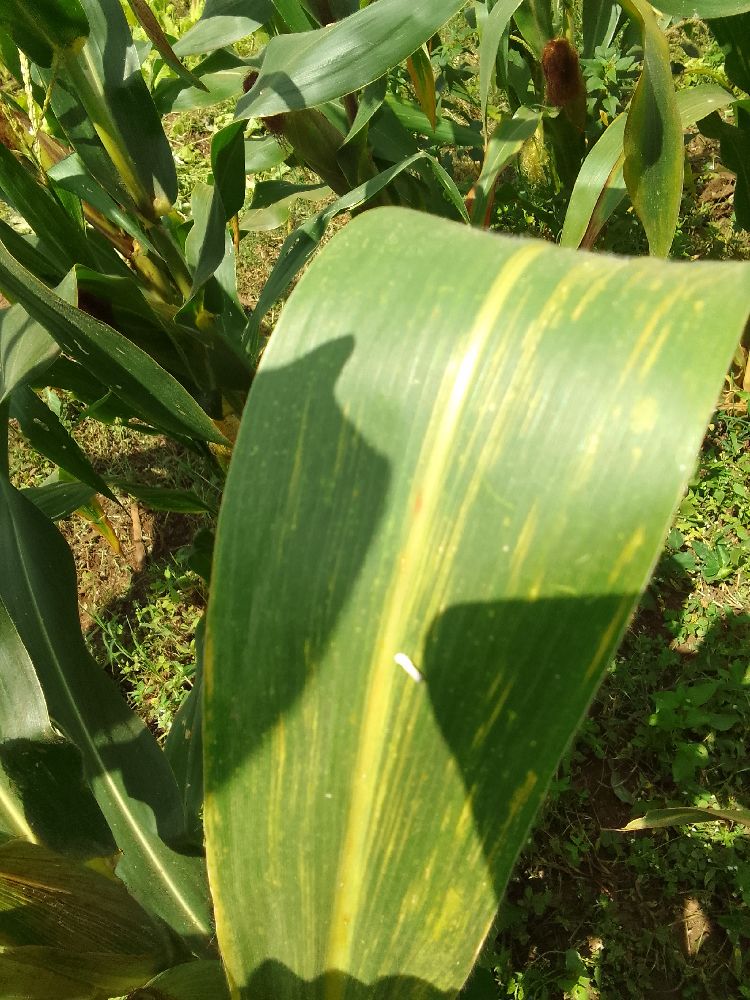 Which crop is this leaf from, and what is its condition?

maize, maize lethal necrosis
